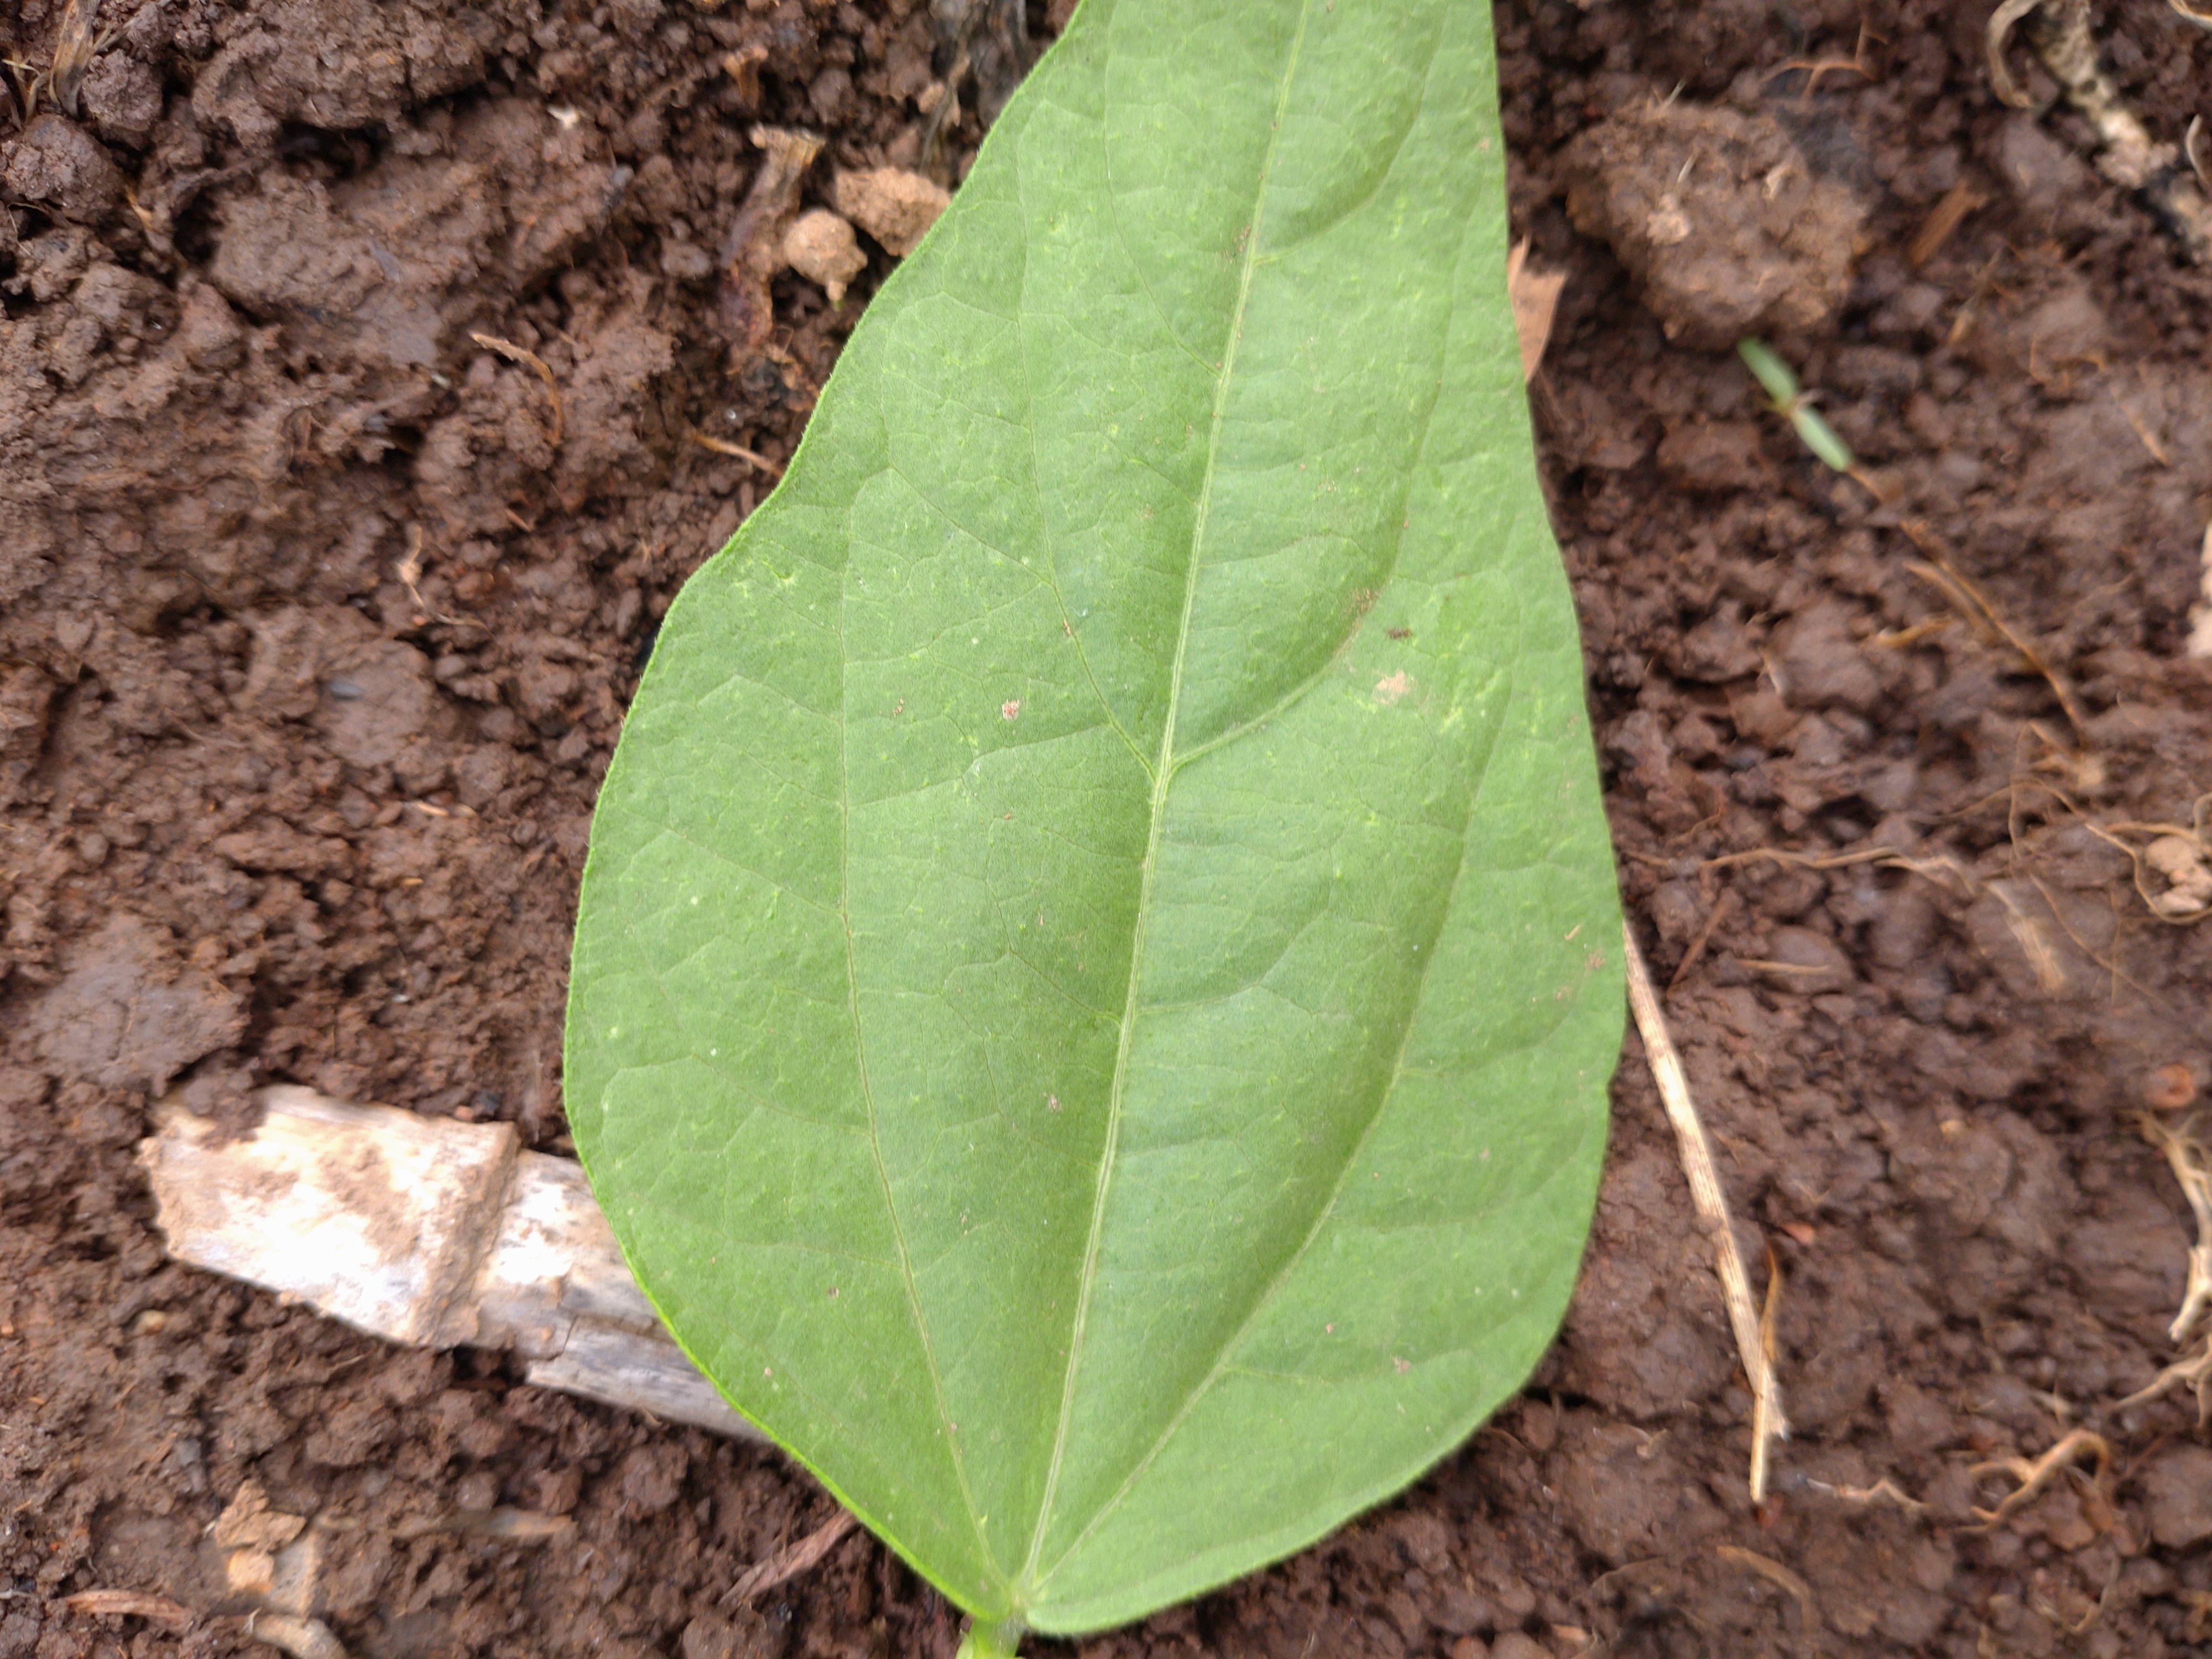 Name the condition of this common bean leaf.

healthy
